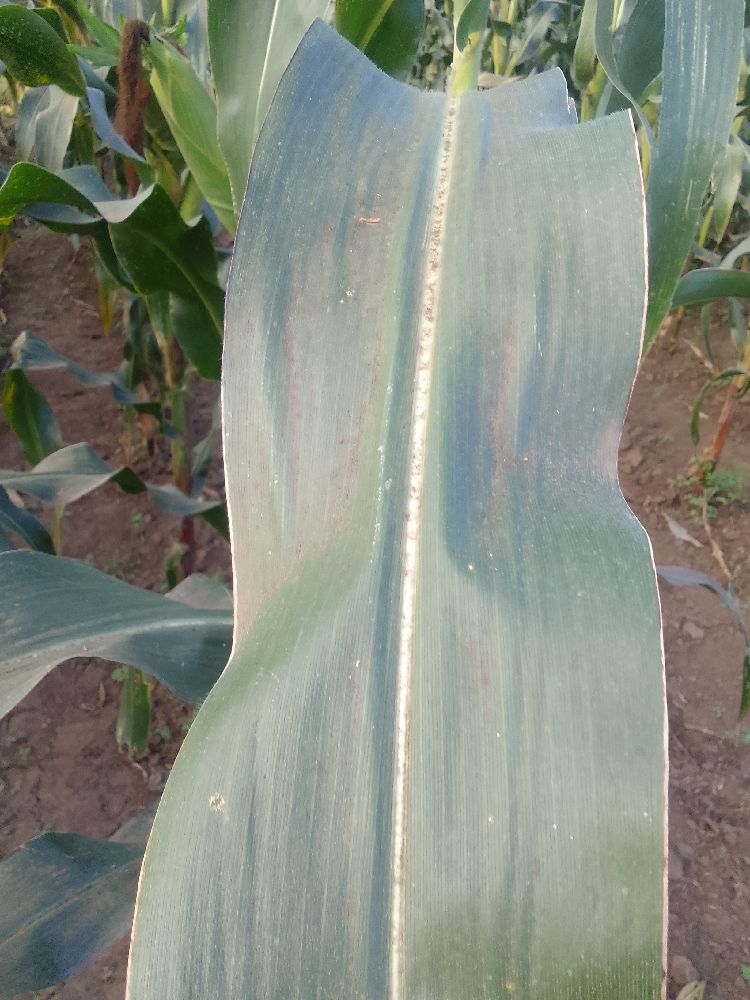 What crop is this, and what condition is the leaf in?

maize, healthy
